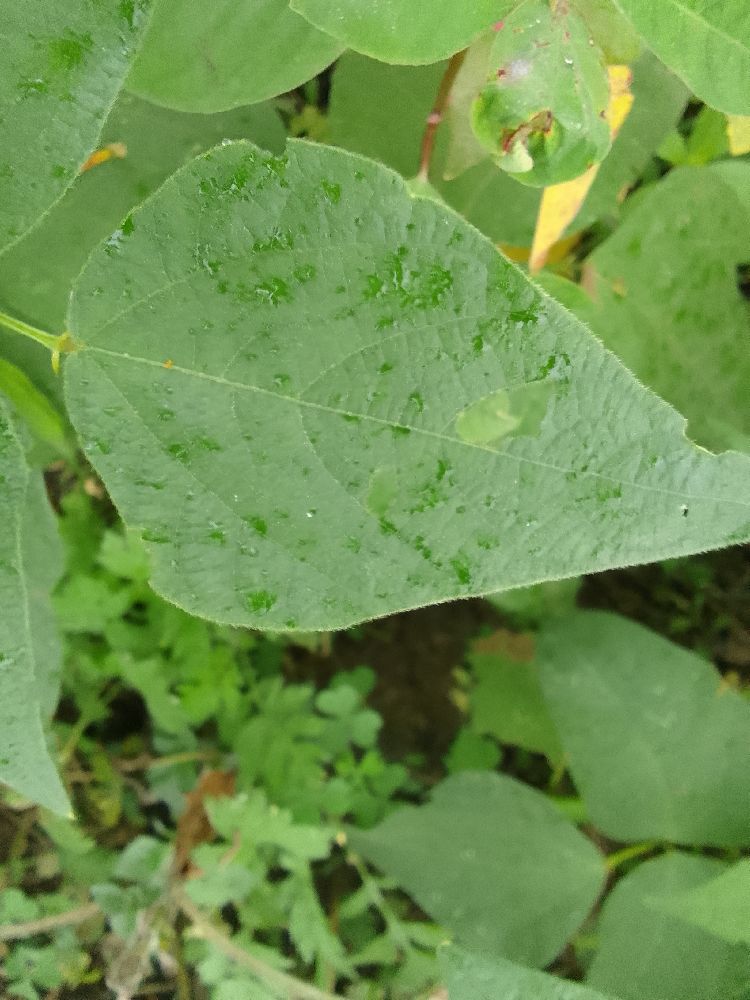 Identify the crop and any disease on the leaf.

common bean, healthy
